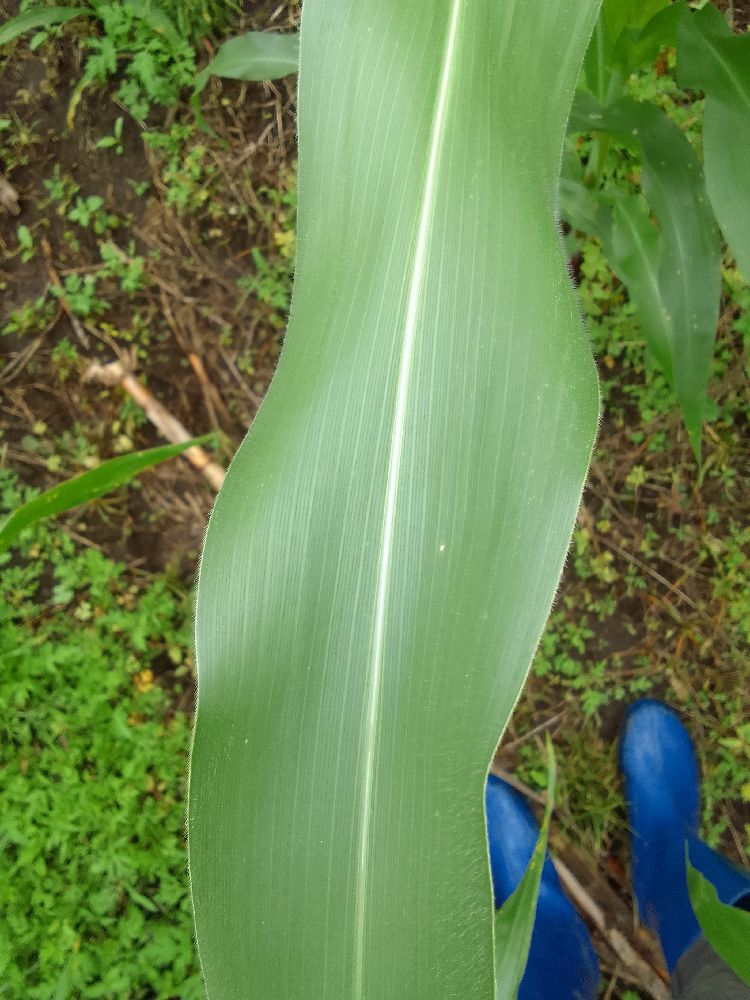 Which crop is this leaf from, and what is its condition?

maize, healthy
